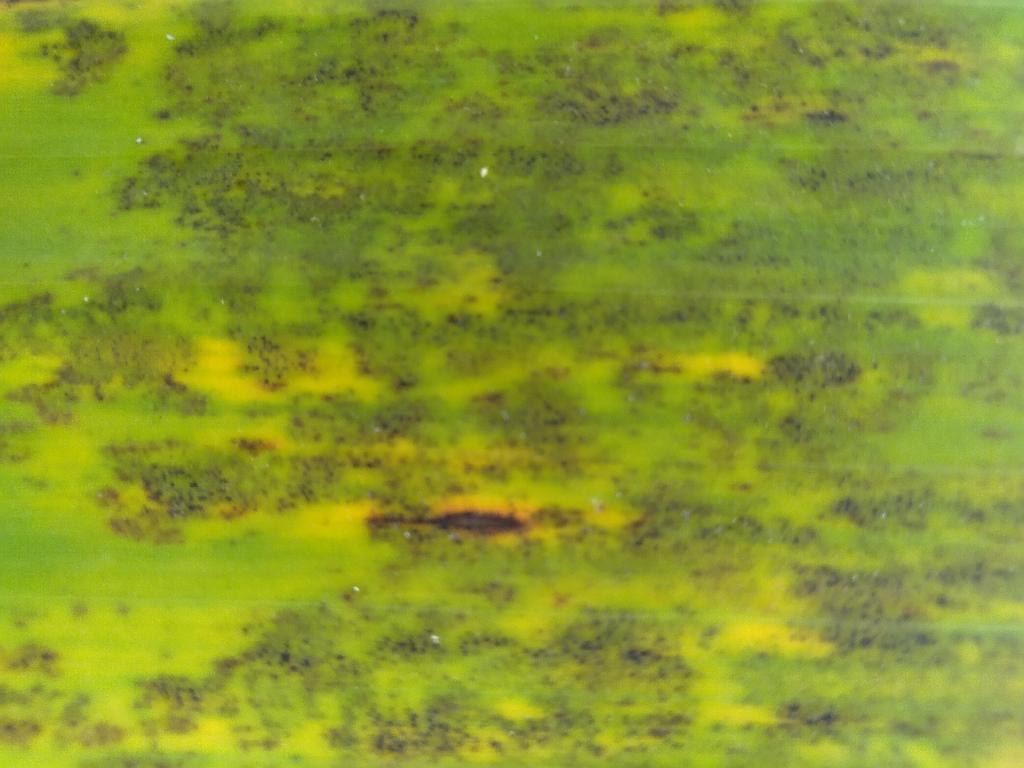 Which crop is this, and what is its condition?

banana, black sigatoka
